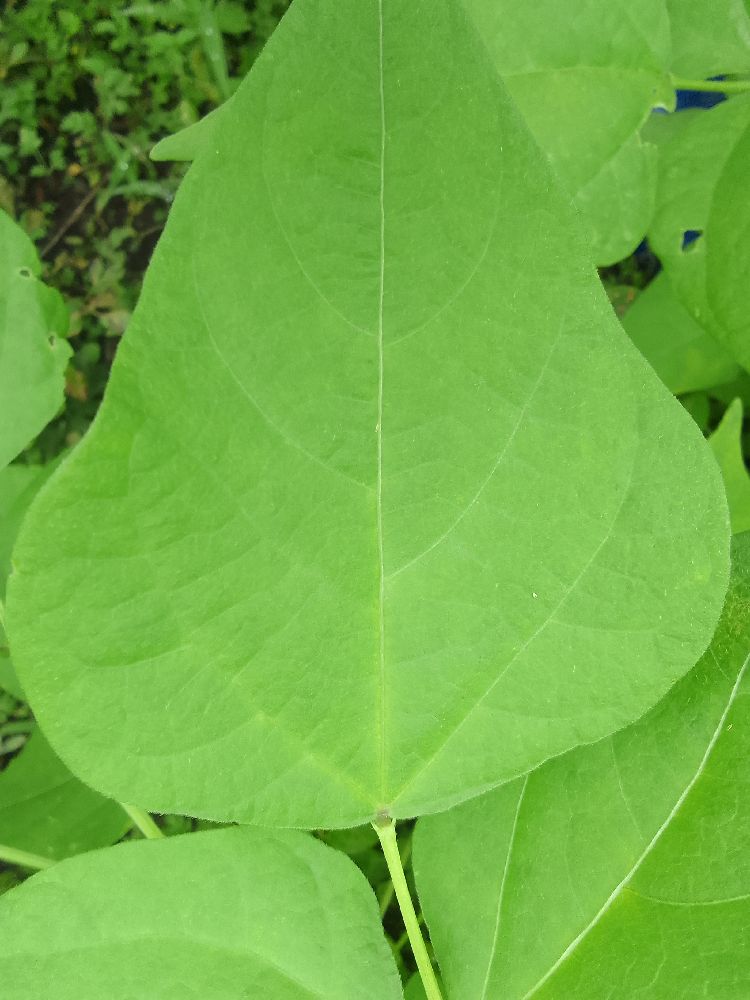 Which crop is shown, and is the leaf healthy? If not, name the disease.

common bean, healthy
